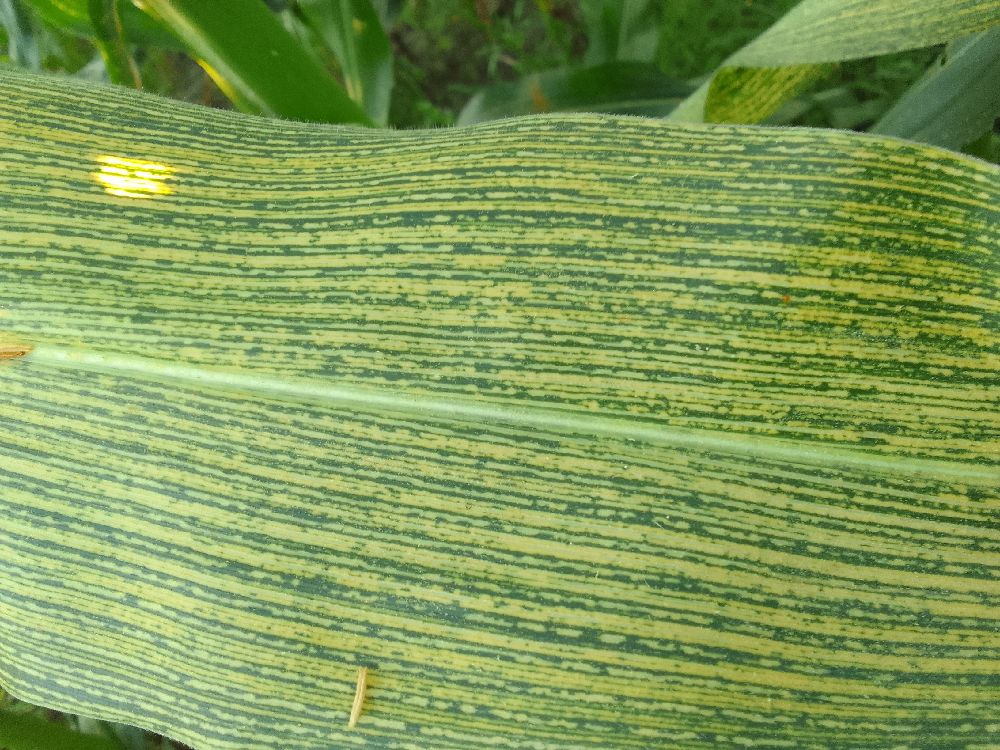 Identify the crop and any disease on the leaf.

maize, maize streak virus
